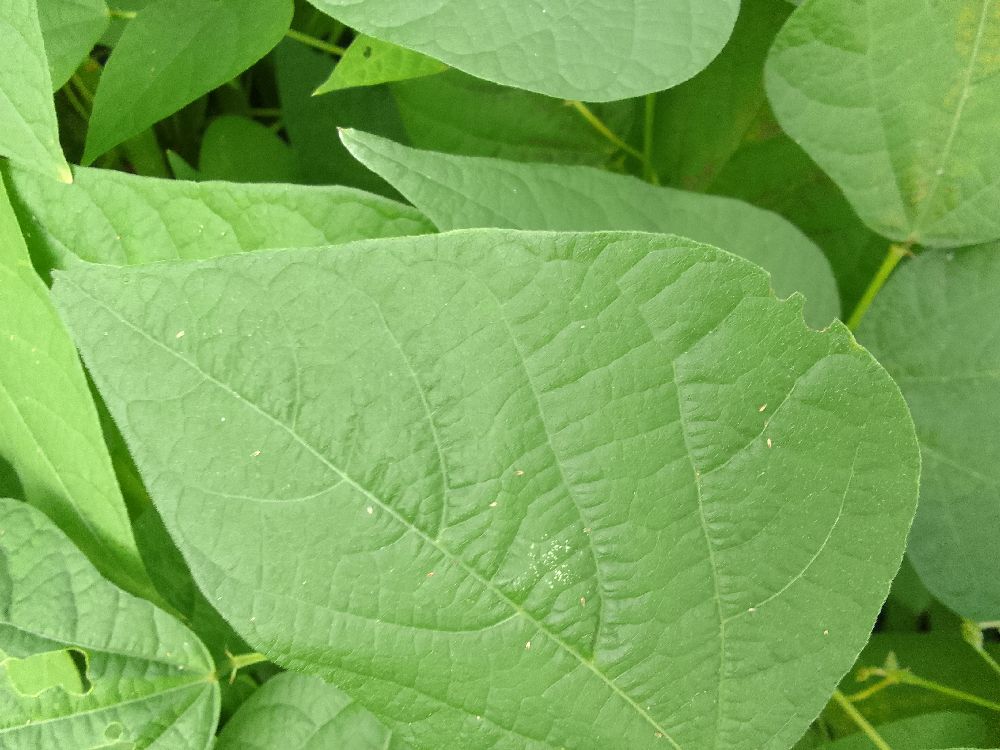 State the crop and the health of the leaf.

common bean, healthy
